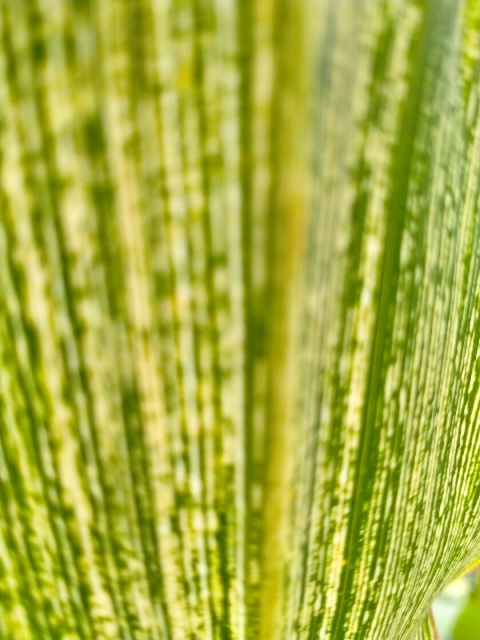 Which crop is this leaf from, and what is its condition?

maize, maize streak virus
